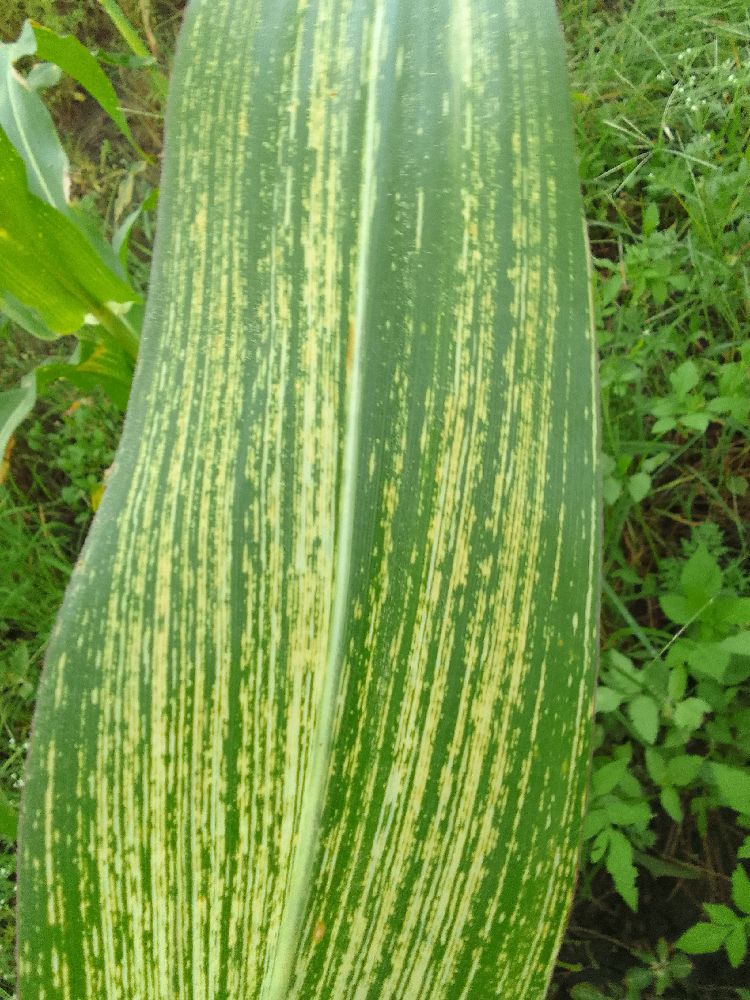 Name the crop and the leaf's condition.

maize, maize streak virus
